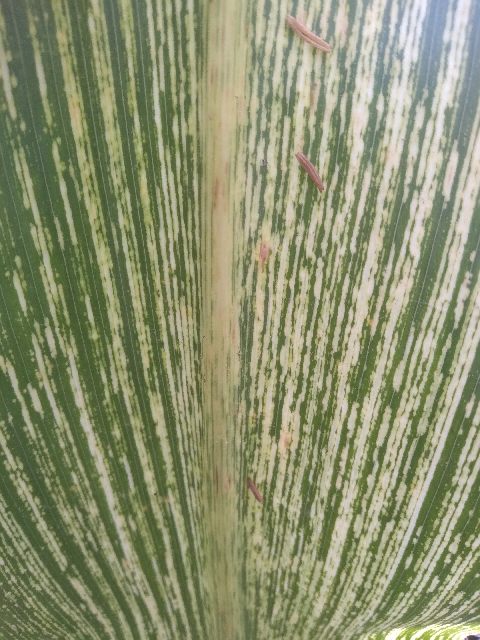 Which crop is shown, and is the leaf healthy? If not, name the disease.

maize, maize streak virus
